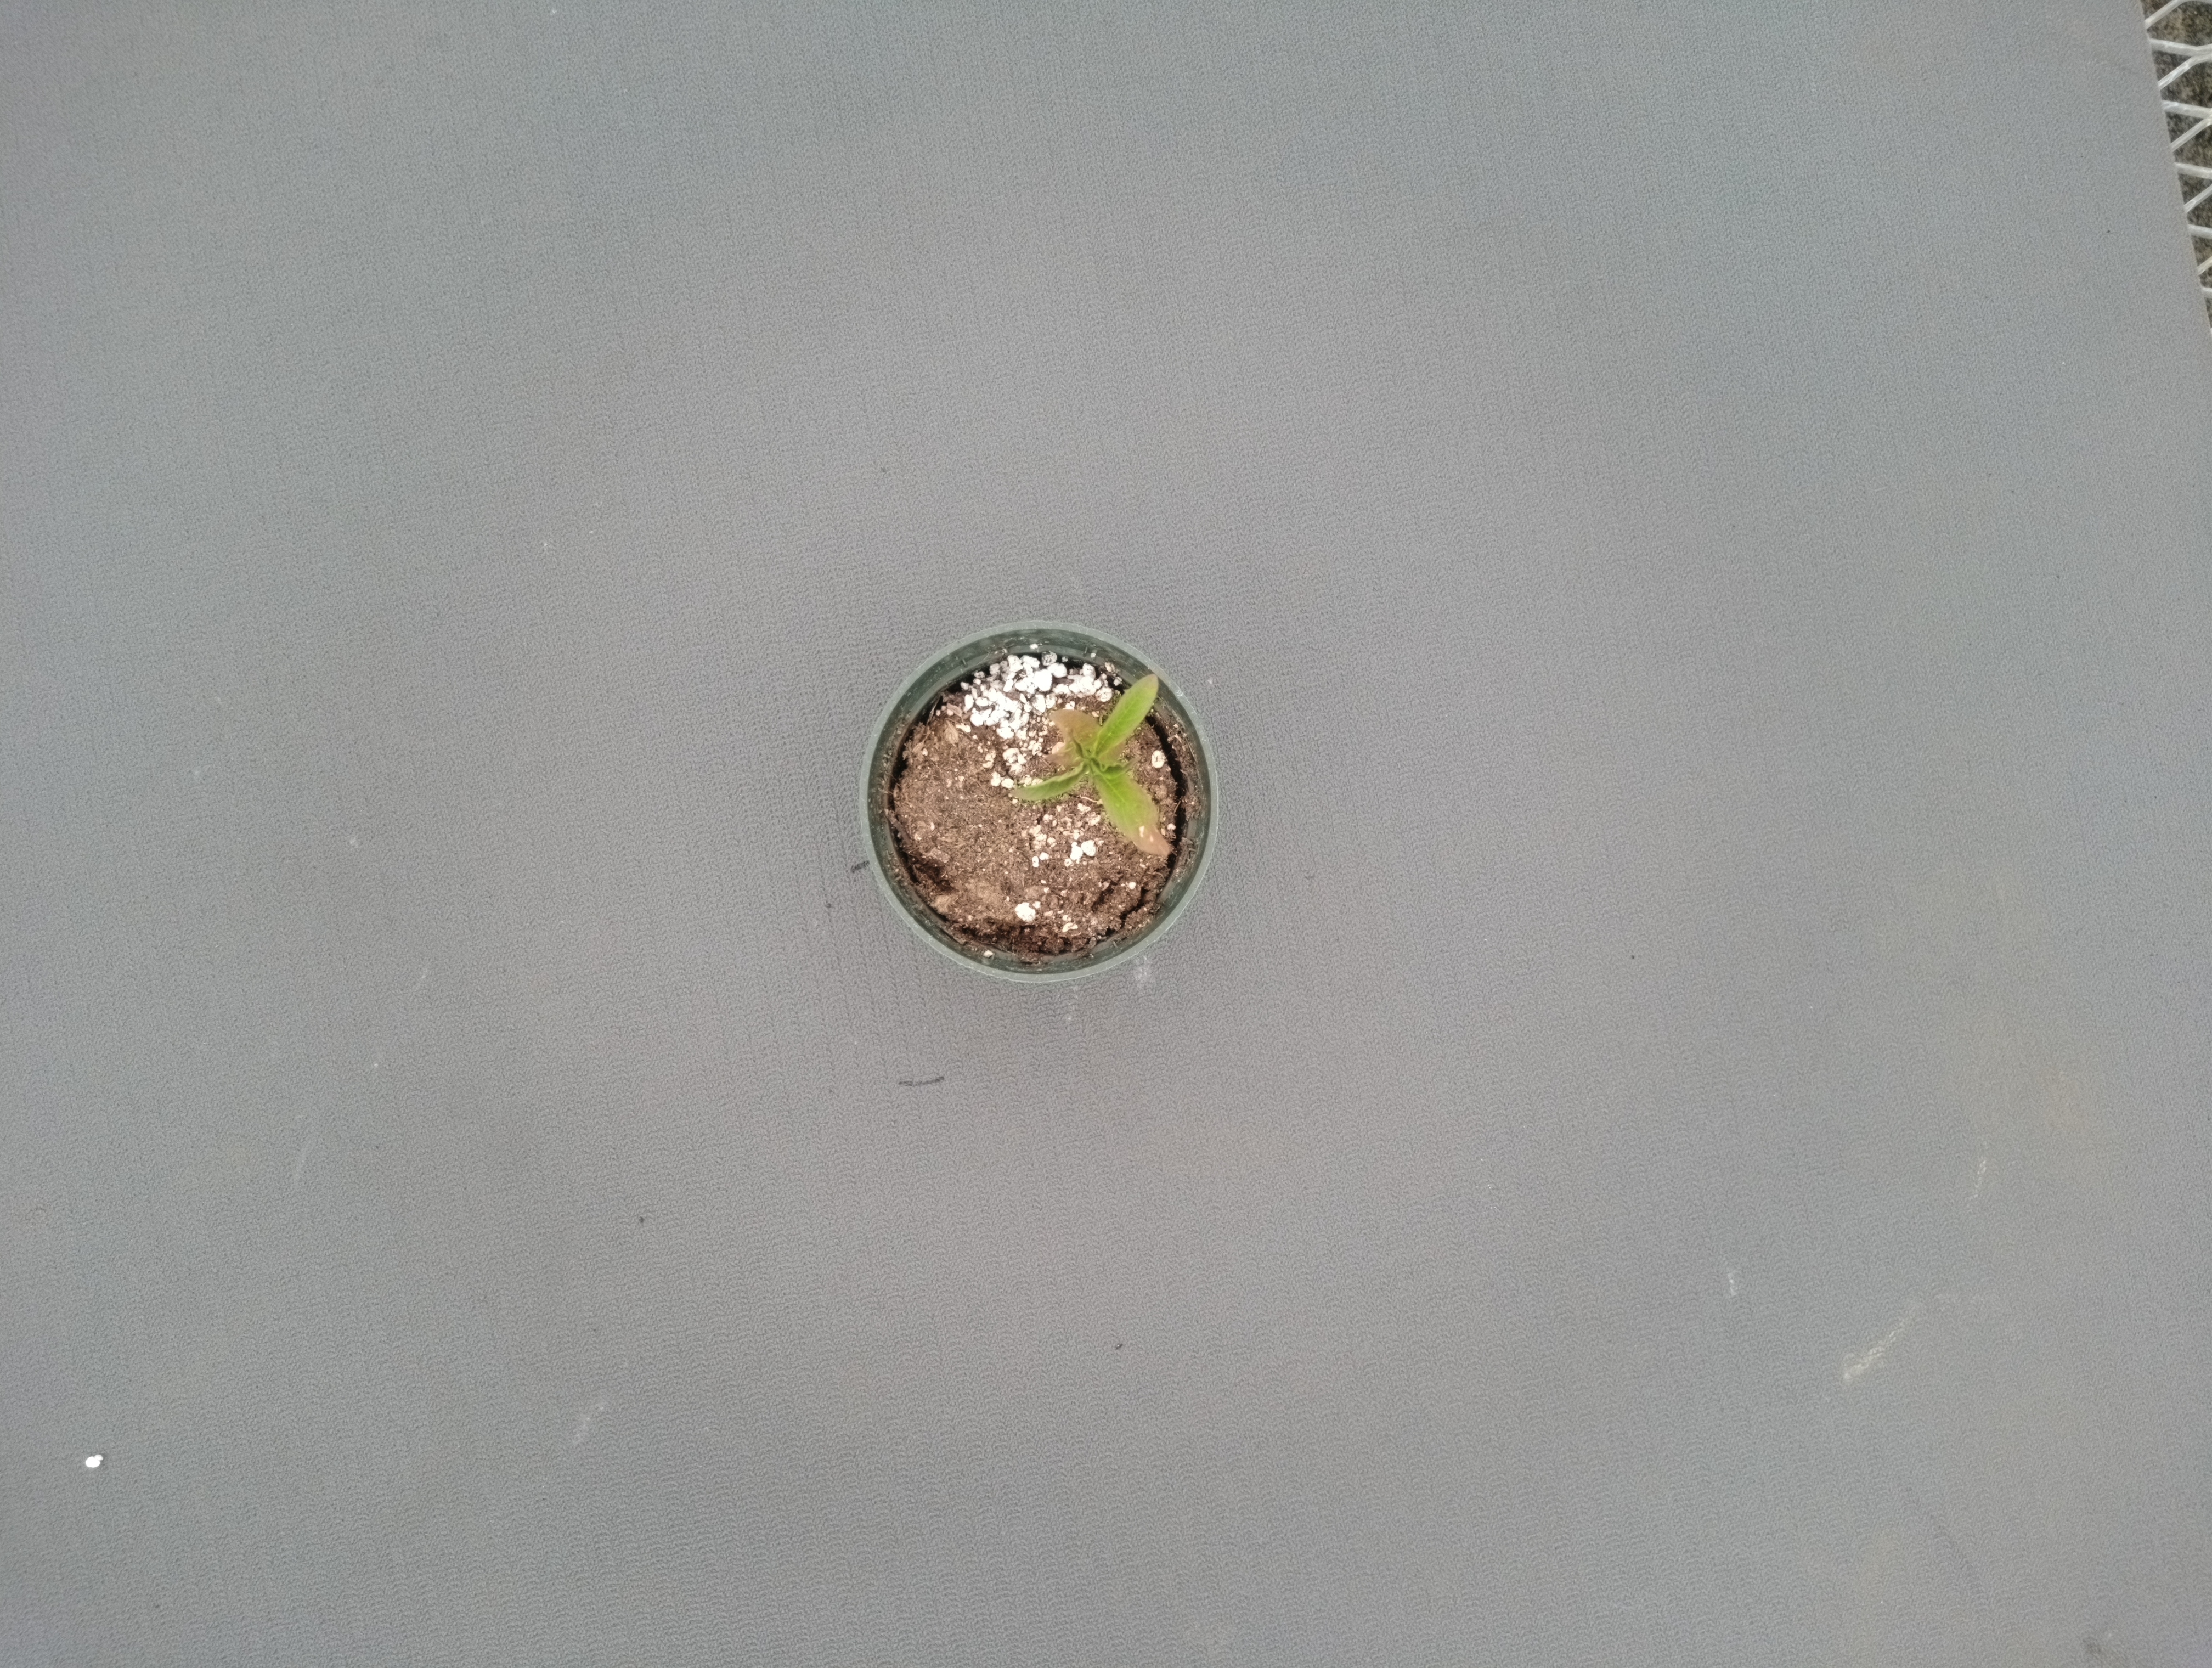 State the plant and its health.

waterhemp, healthy untreated
